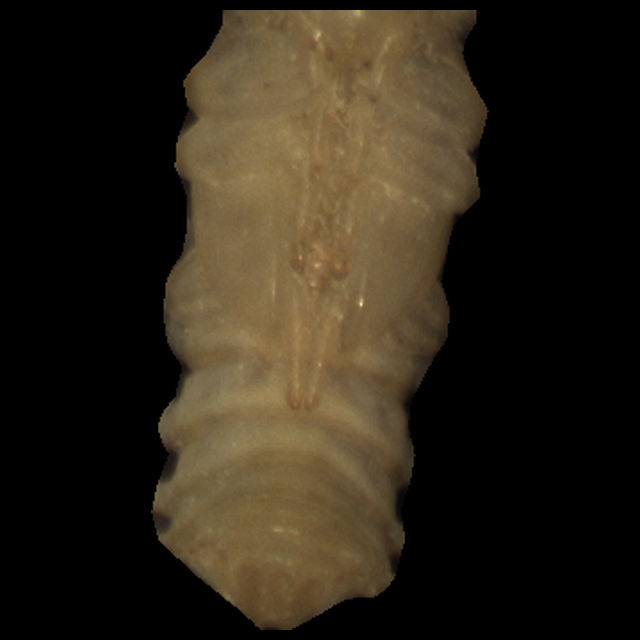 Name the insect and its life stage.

mealworm pupa
